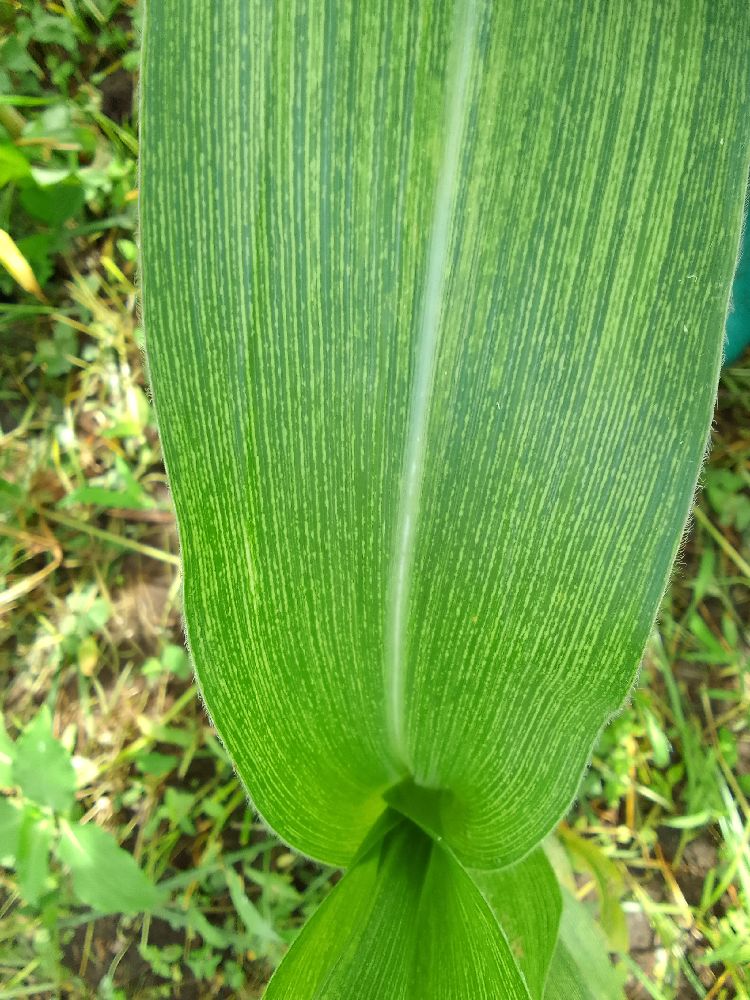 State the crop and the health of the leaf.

maize, maize streak virus
